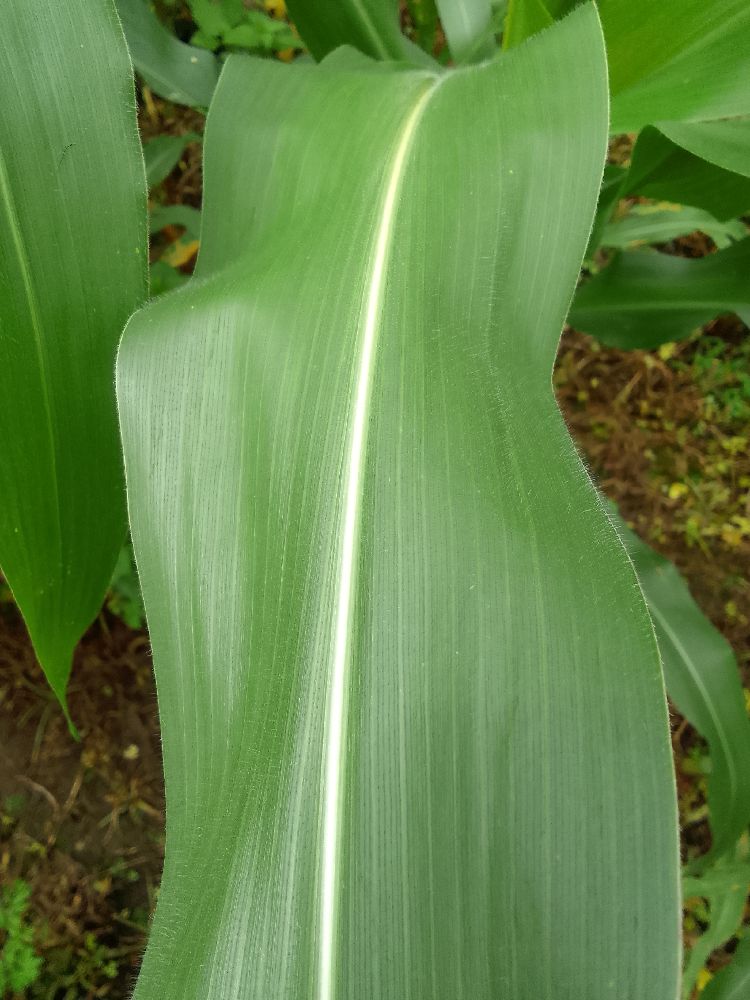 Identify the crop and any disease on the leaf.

maize, healthy
